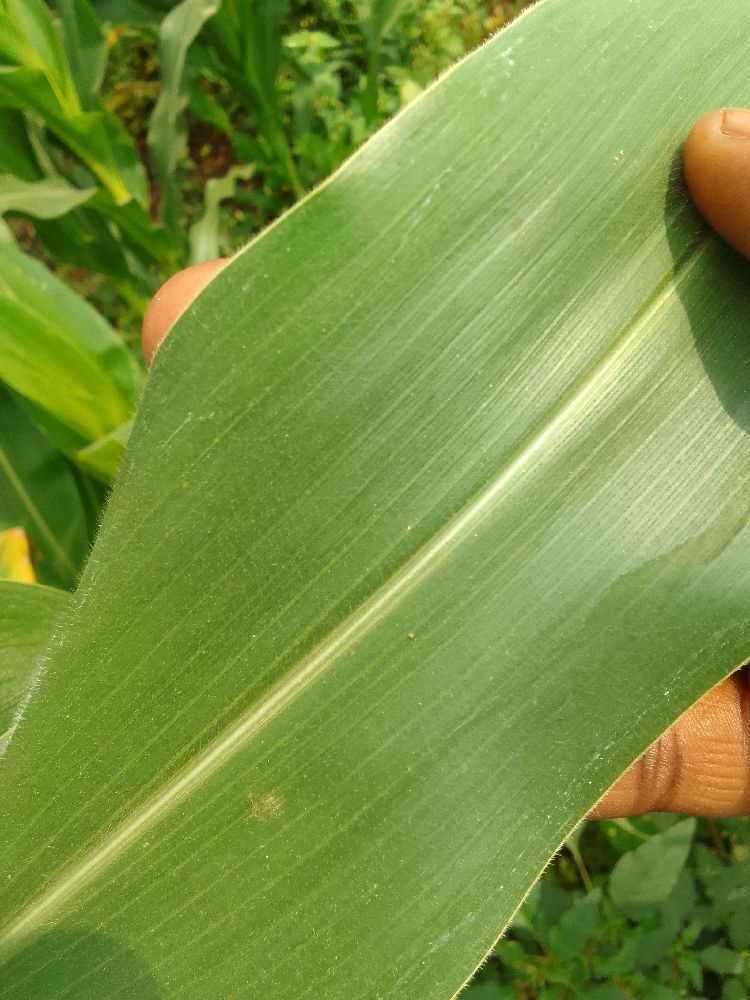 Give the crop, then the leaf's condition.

maize, healthy
